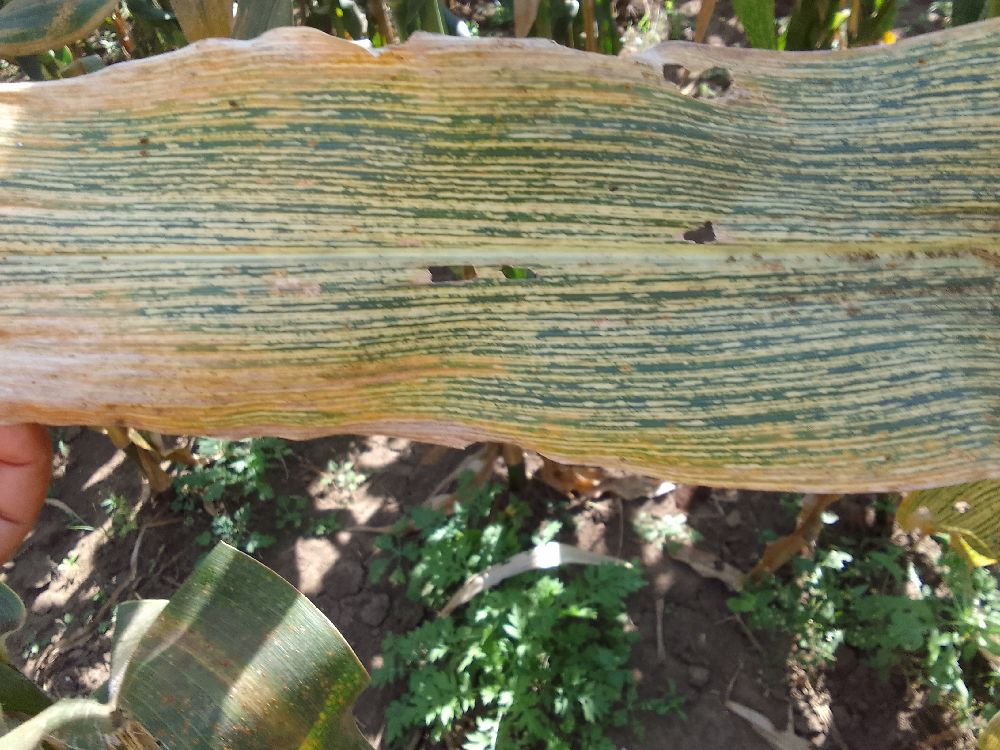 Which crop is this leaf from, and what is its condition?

maize, maize streak virus
